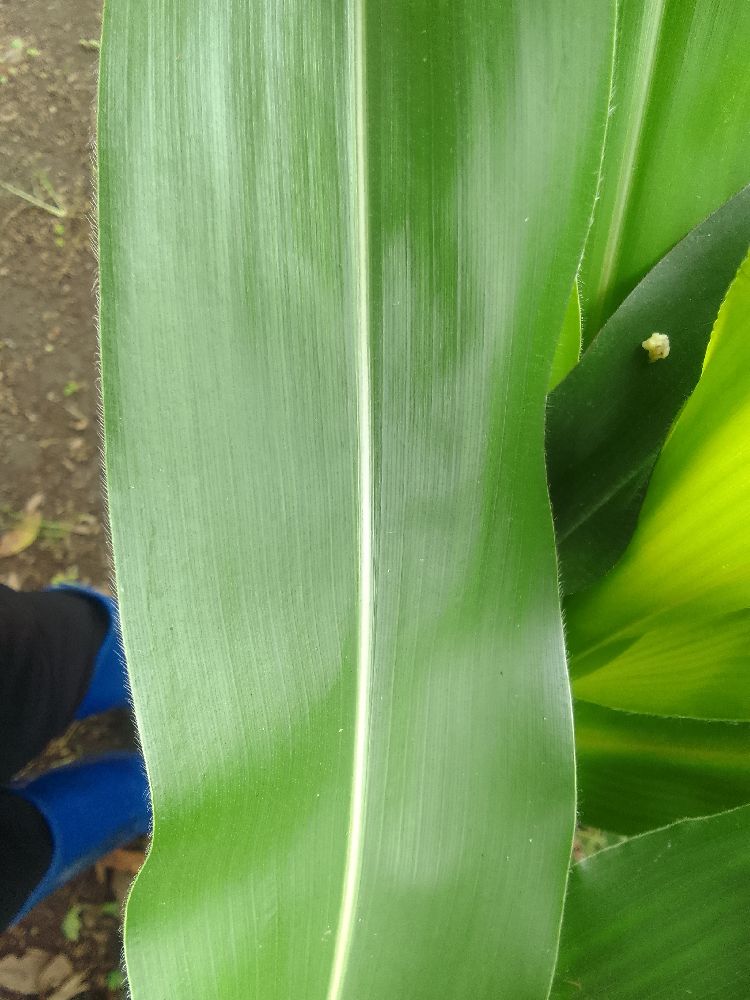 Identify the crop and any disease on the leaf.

maize, healthy
